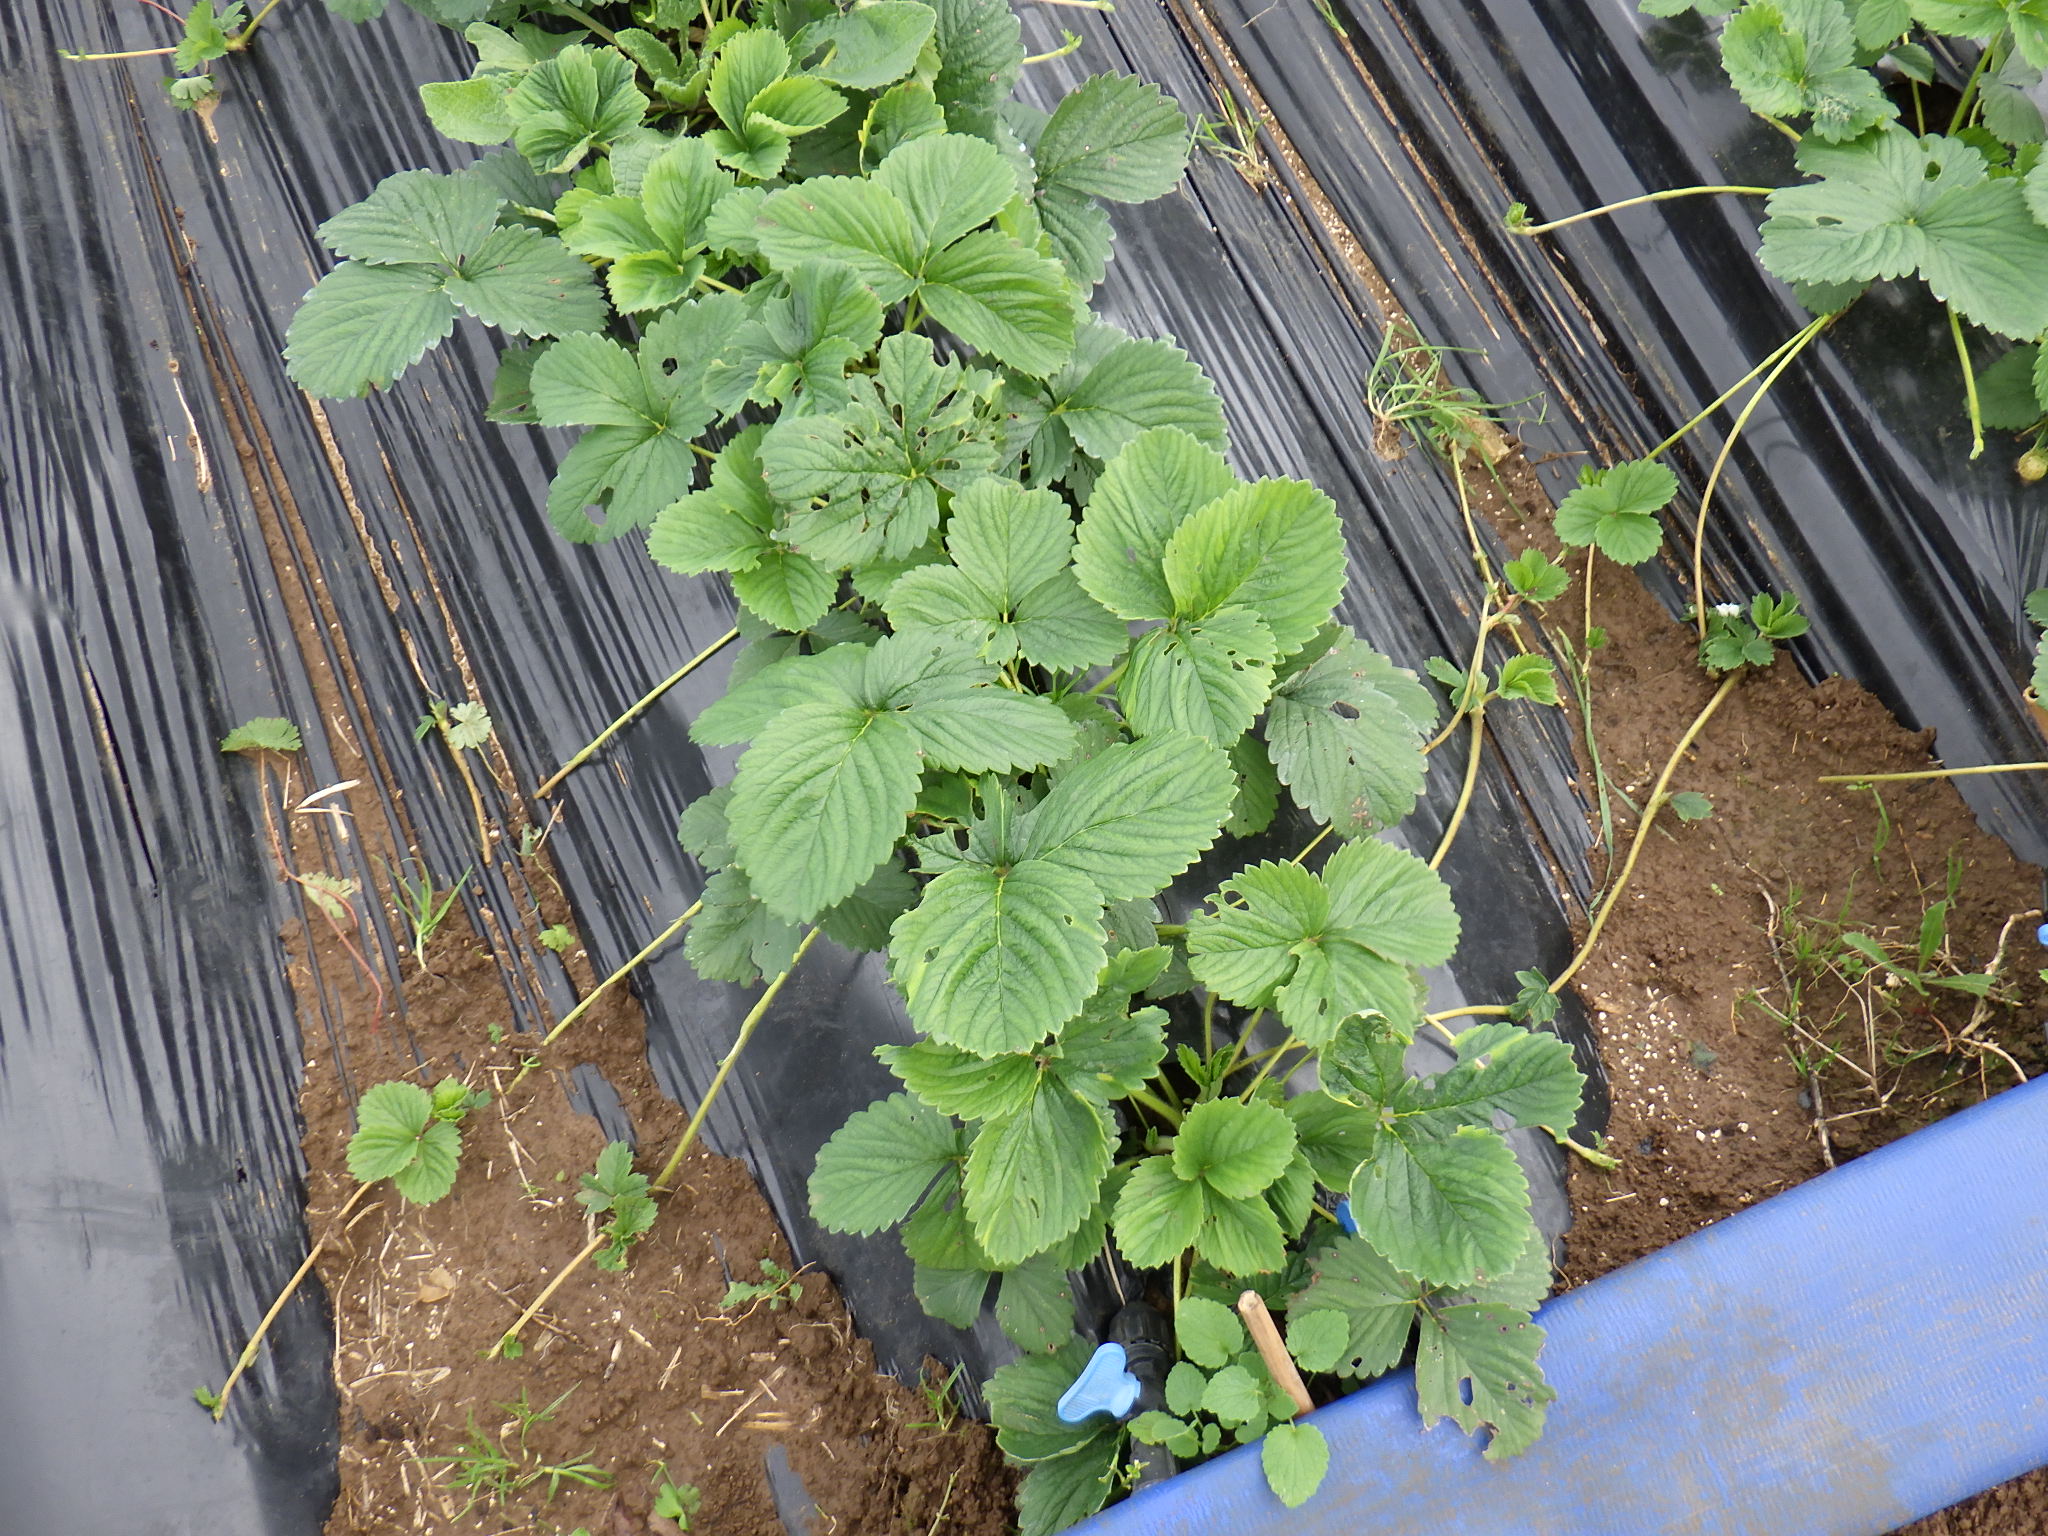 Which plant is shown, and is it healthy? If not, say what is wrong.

strawberry, phytophagous
